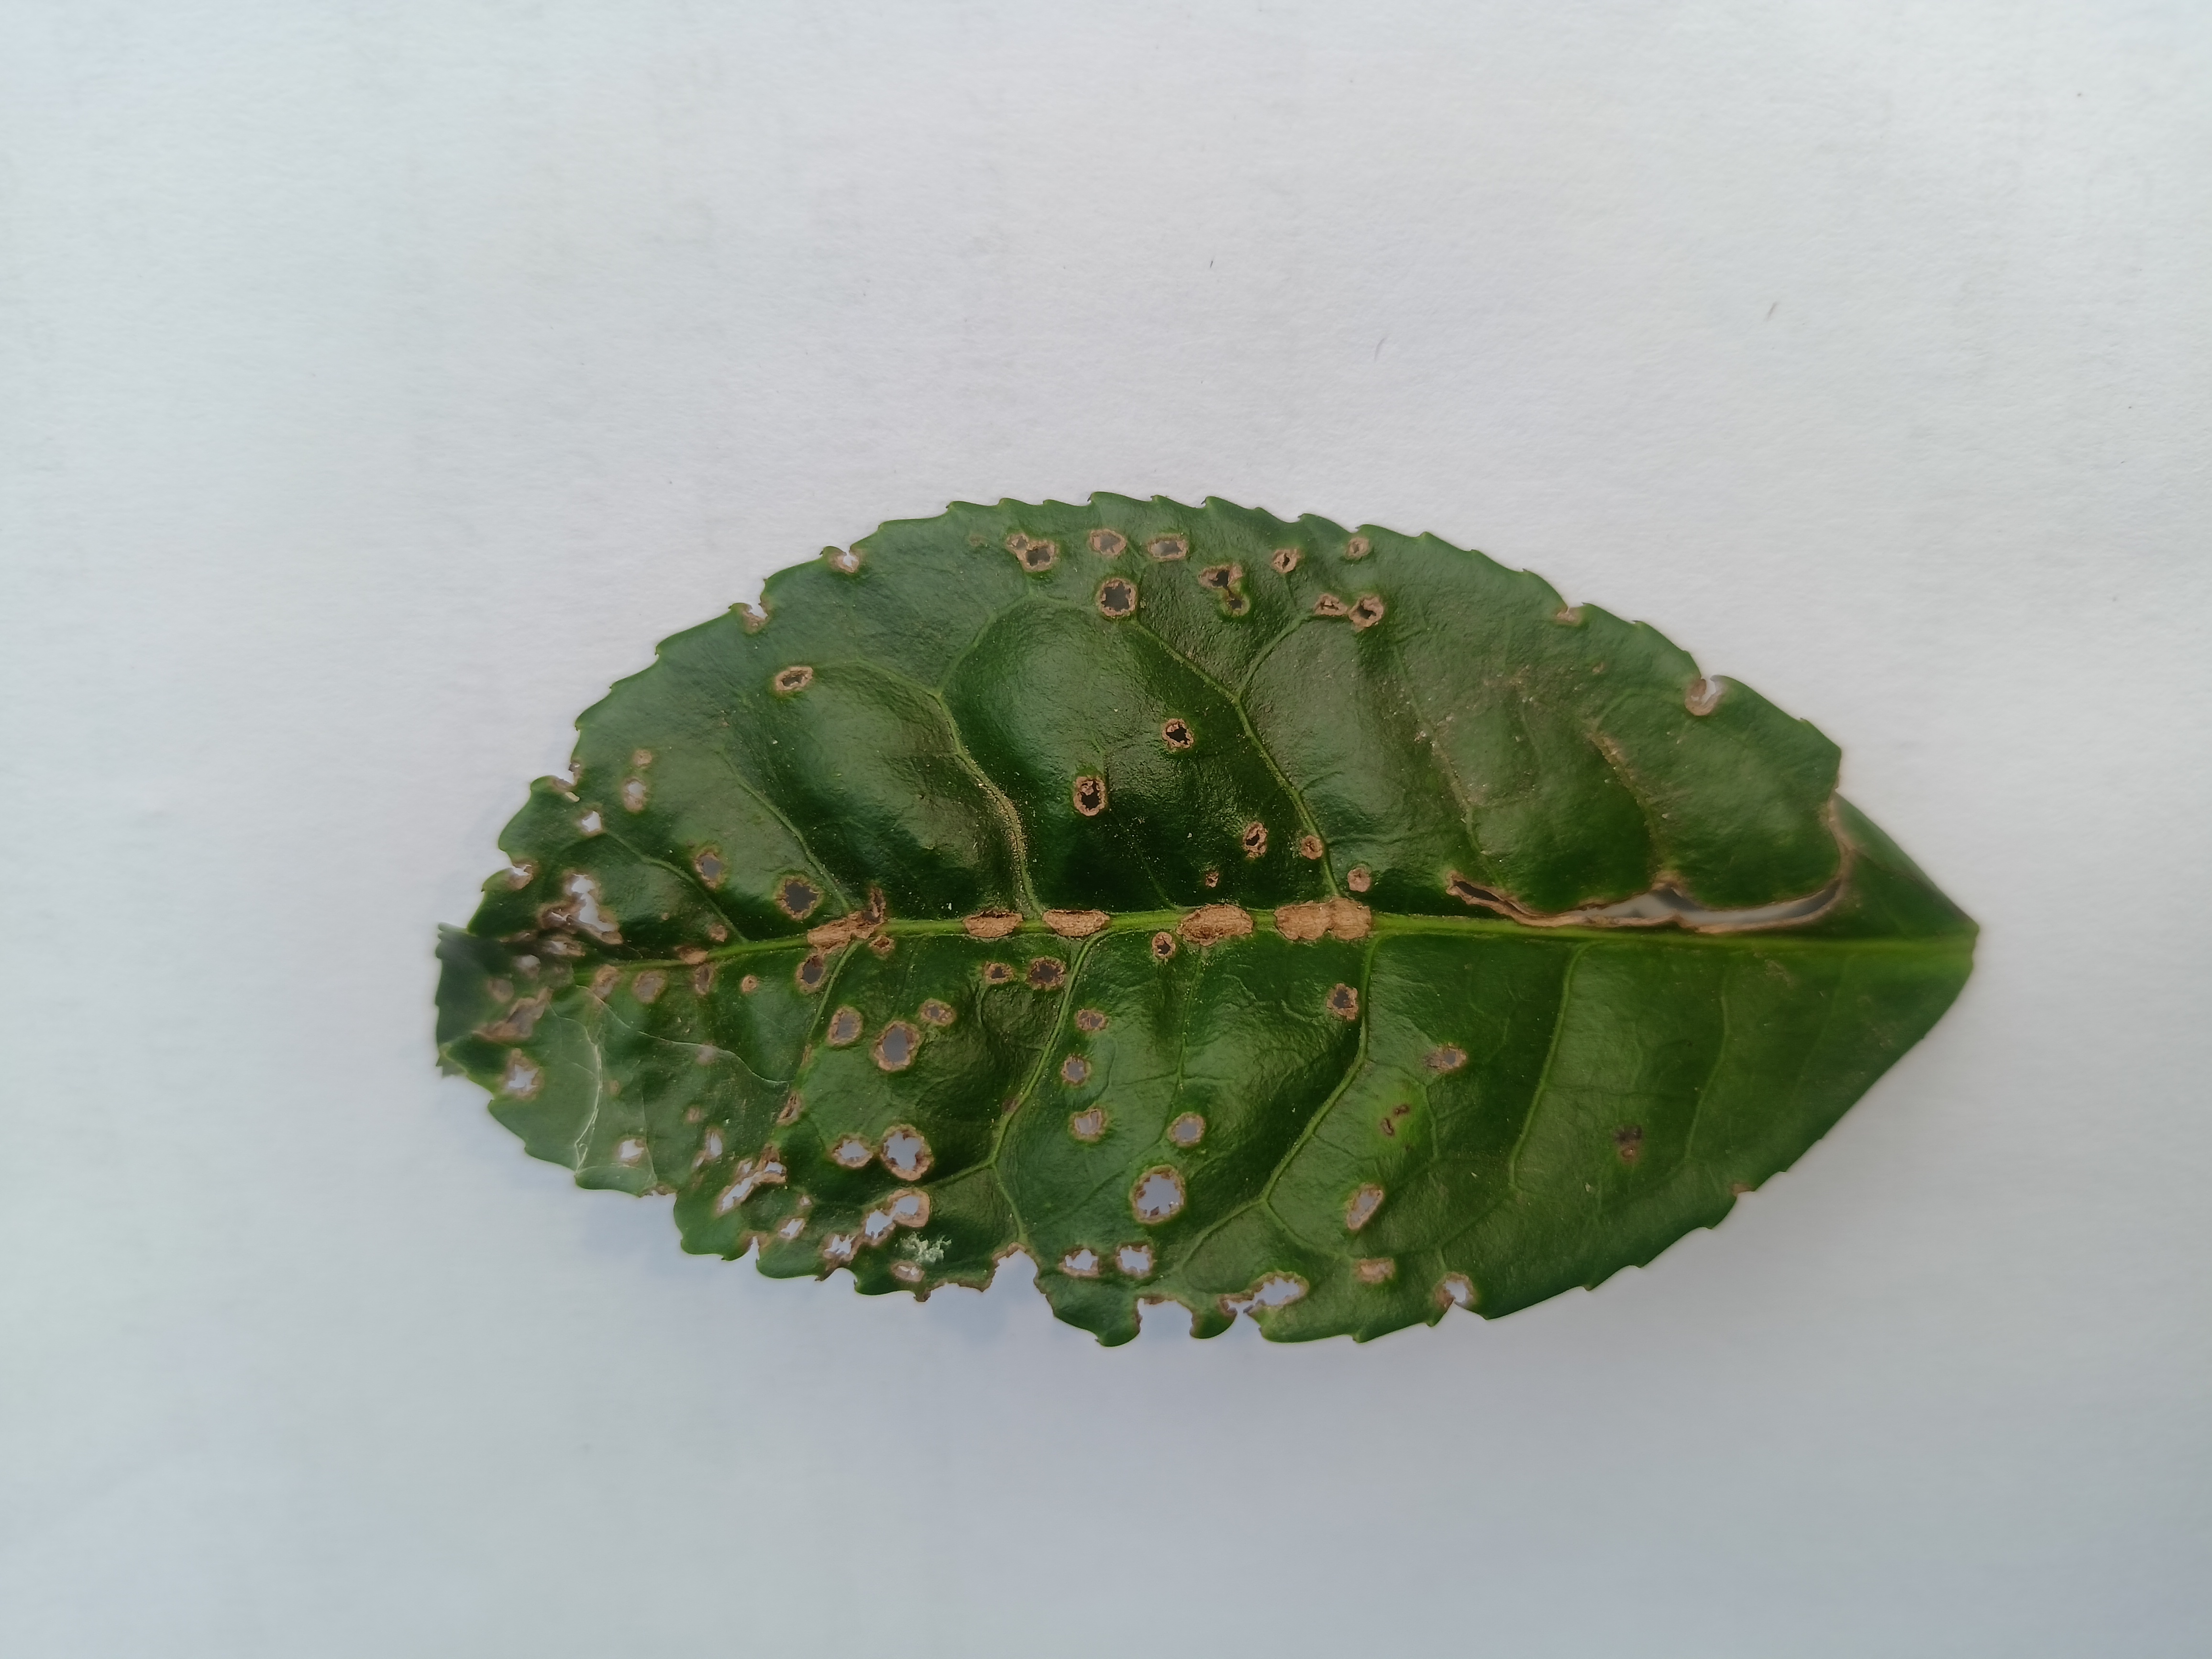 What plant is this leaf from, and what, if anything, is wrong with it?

tea, helopeltis
